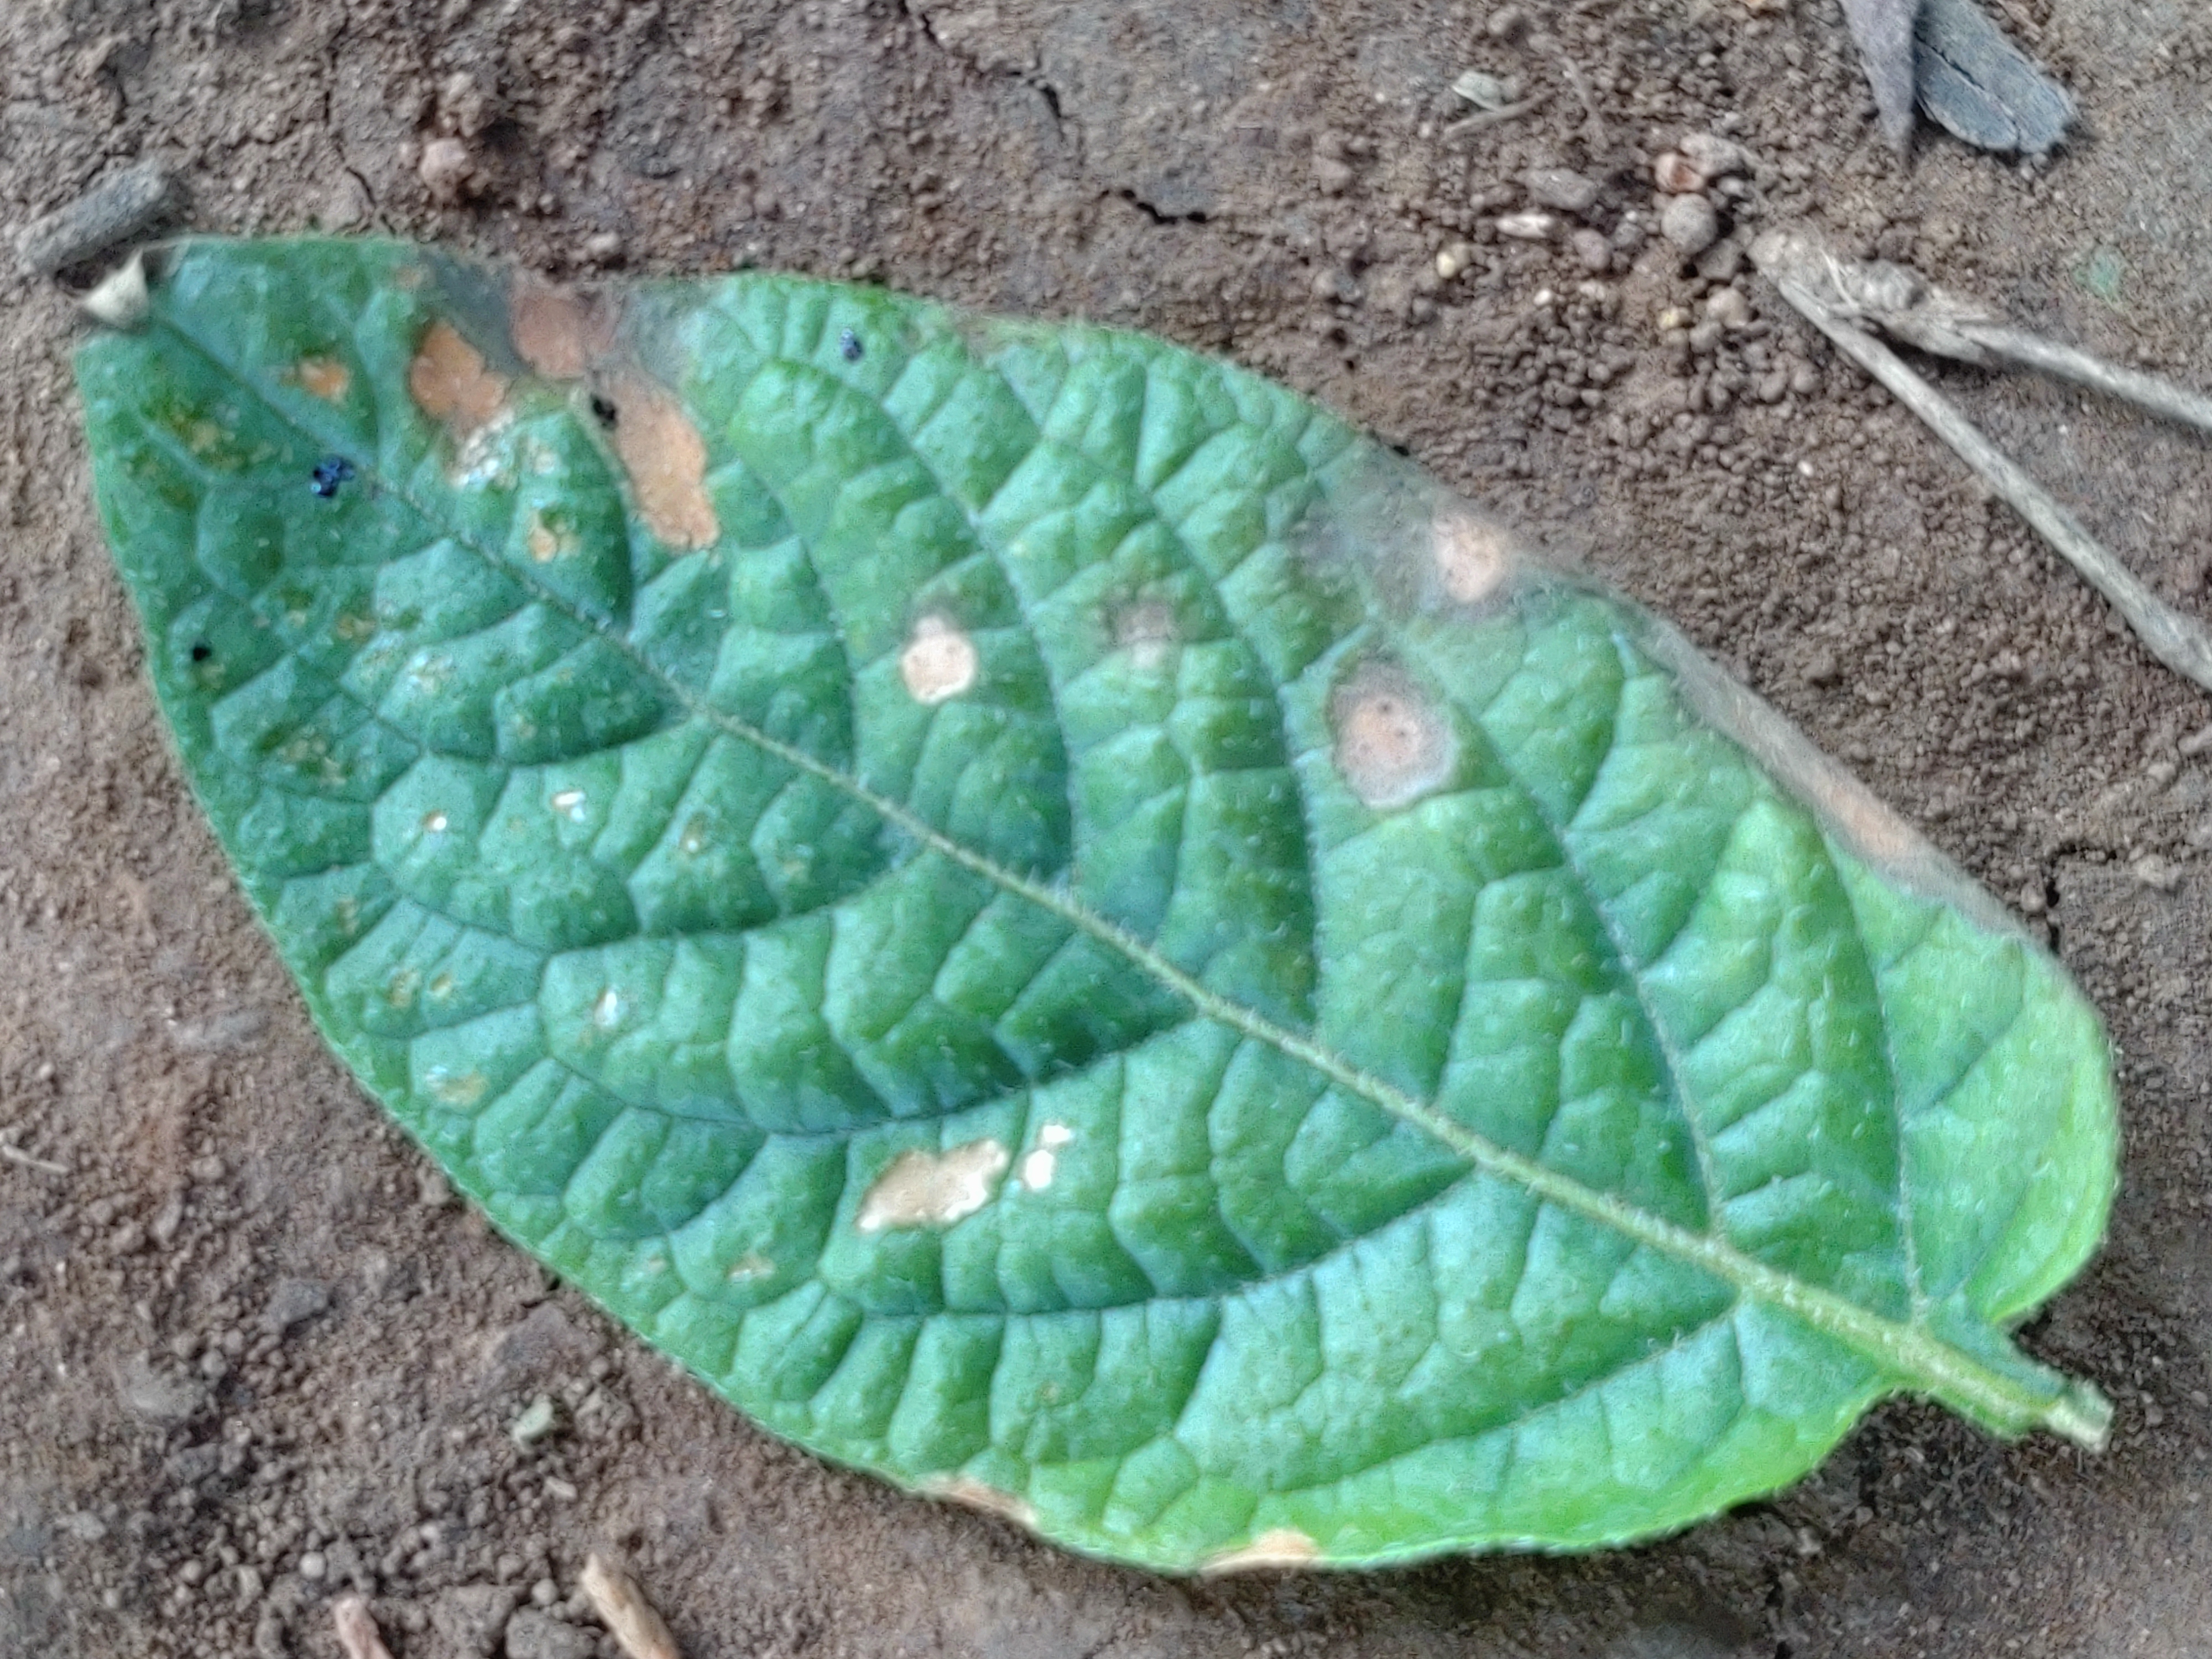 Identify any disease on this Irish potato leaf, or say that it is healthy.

early blight
